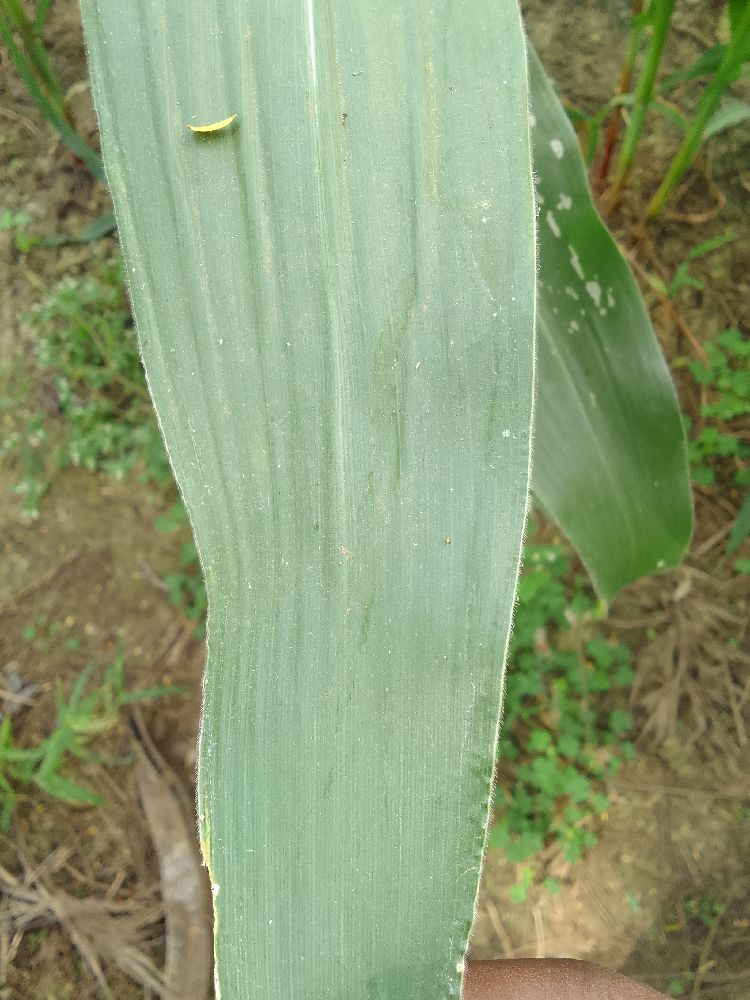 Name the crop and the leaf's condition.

maize, healthy
